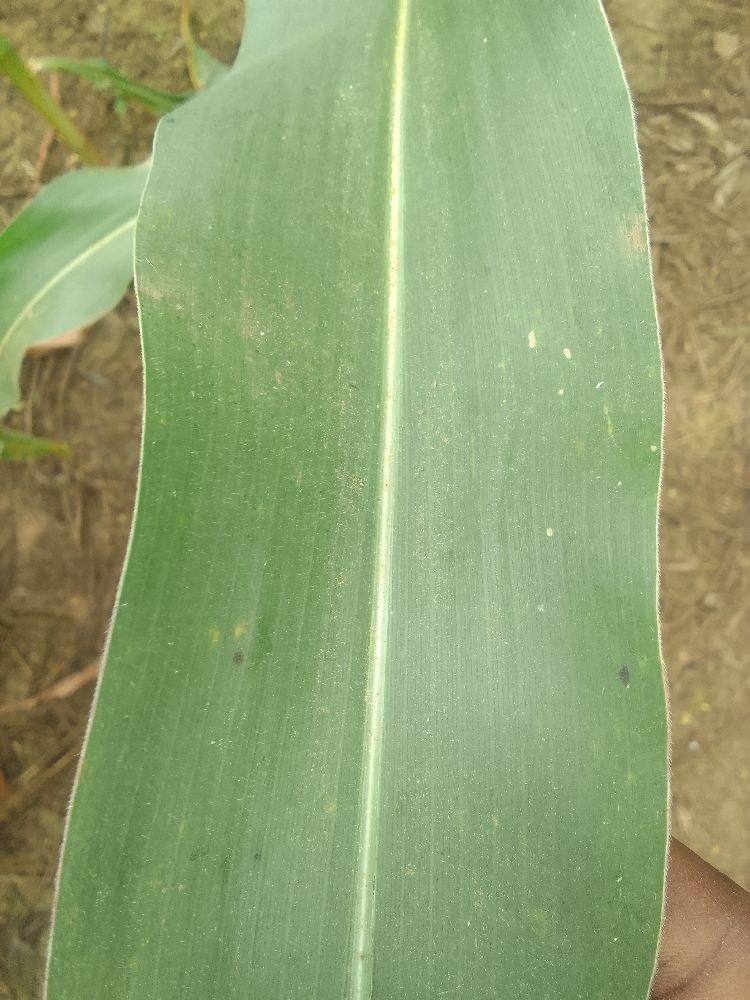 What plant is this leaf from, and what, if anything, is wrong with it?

maize, healthy
